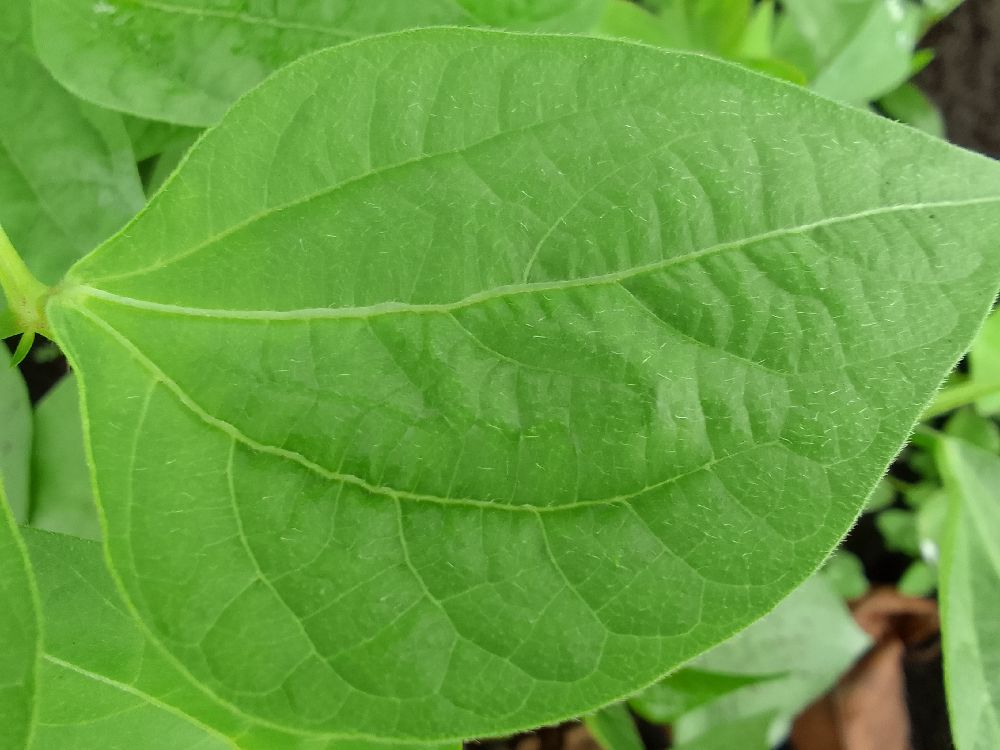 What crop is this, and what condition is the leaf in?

common bean, healthy
